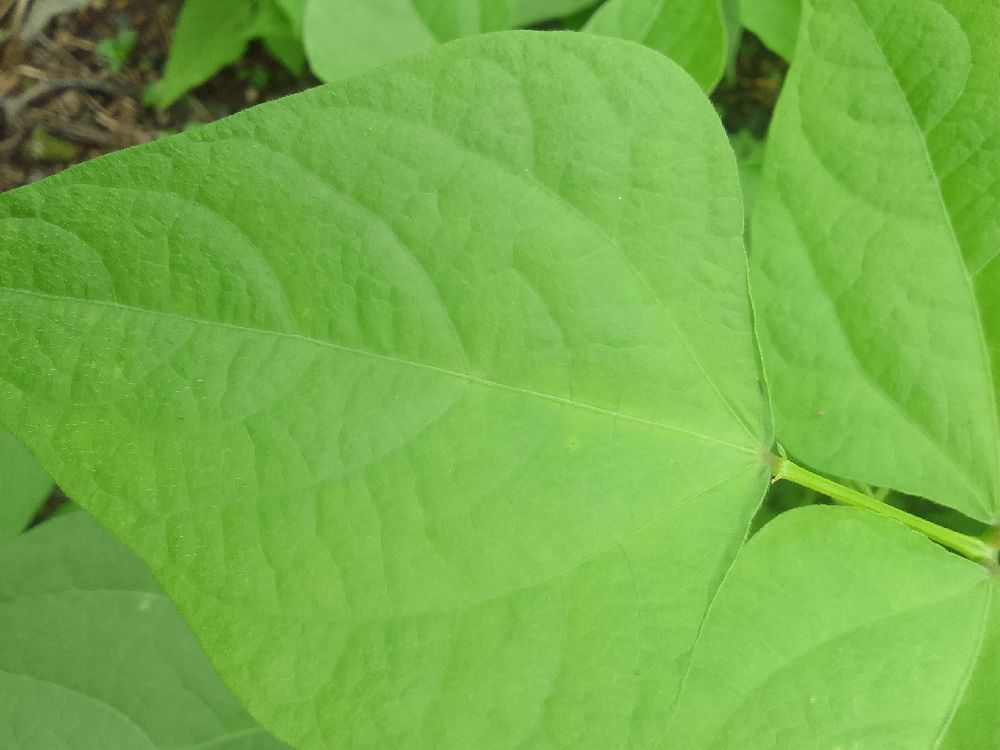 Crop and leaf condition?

common bean, healthy
